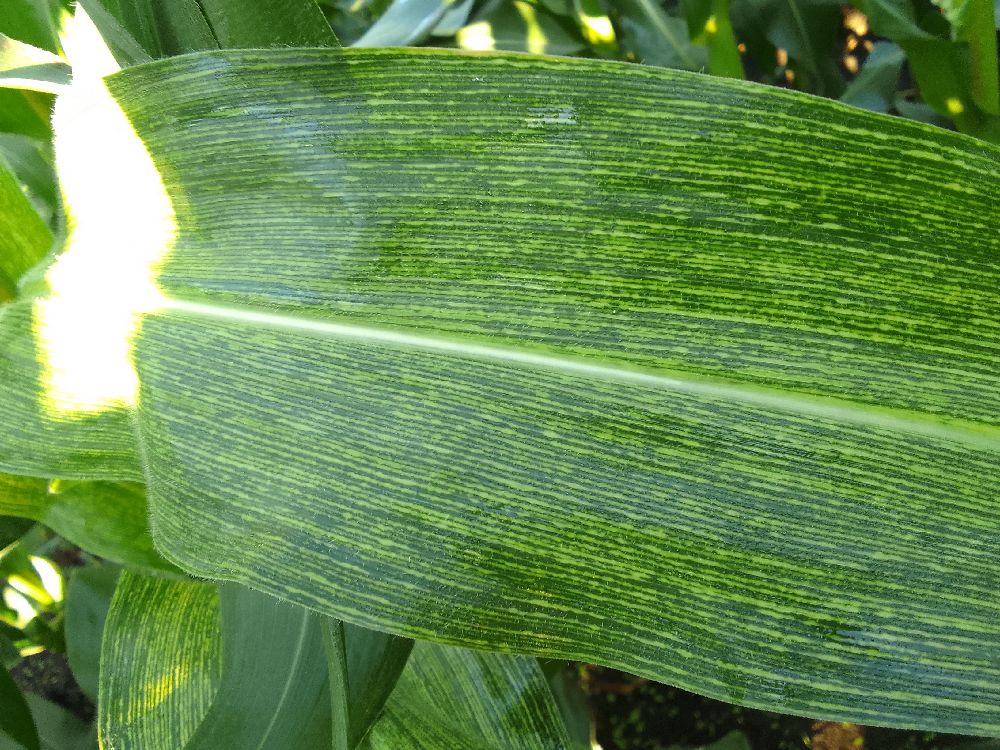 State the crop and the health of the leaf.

maize, maize streak virus
